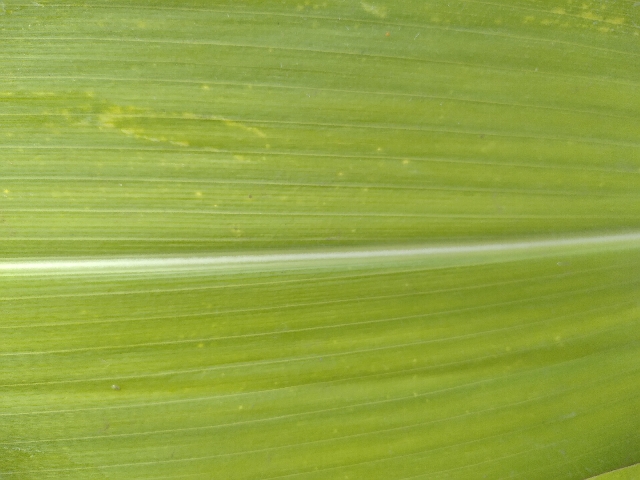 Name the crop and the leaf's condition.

maize, healthy
